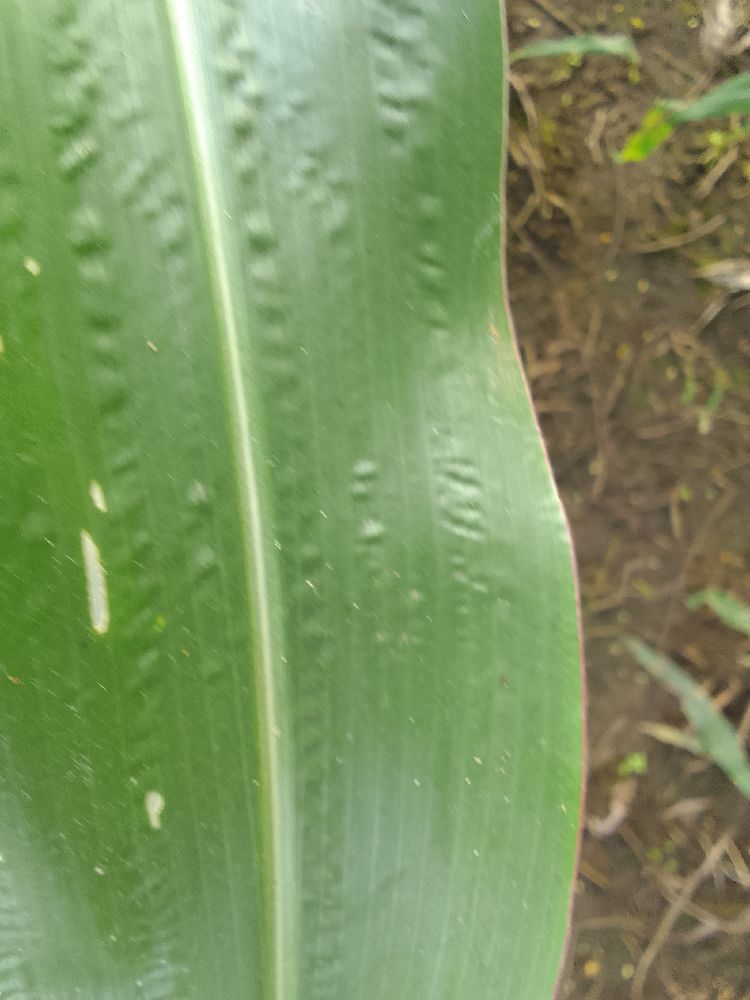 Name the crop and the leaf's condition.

maize, healthy
